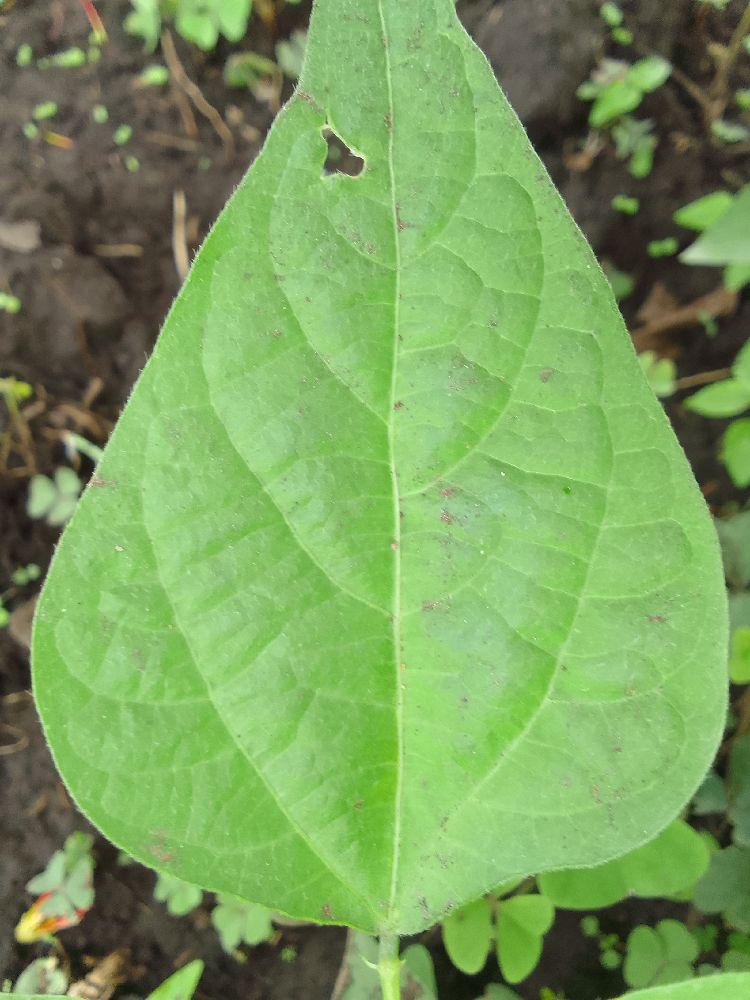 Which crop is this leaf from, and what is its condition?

common bean, healthy
